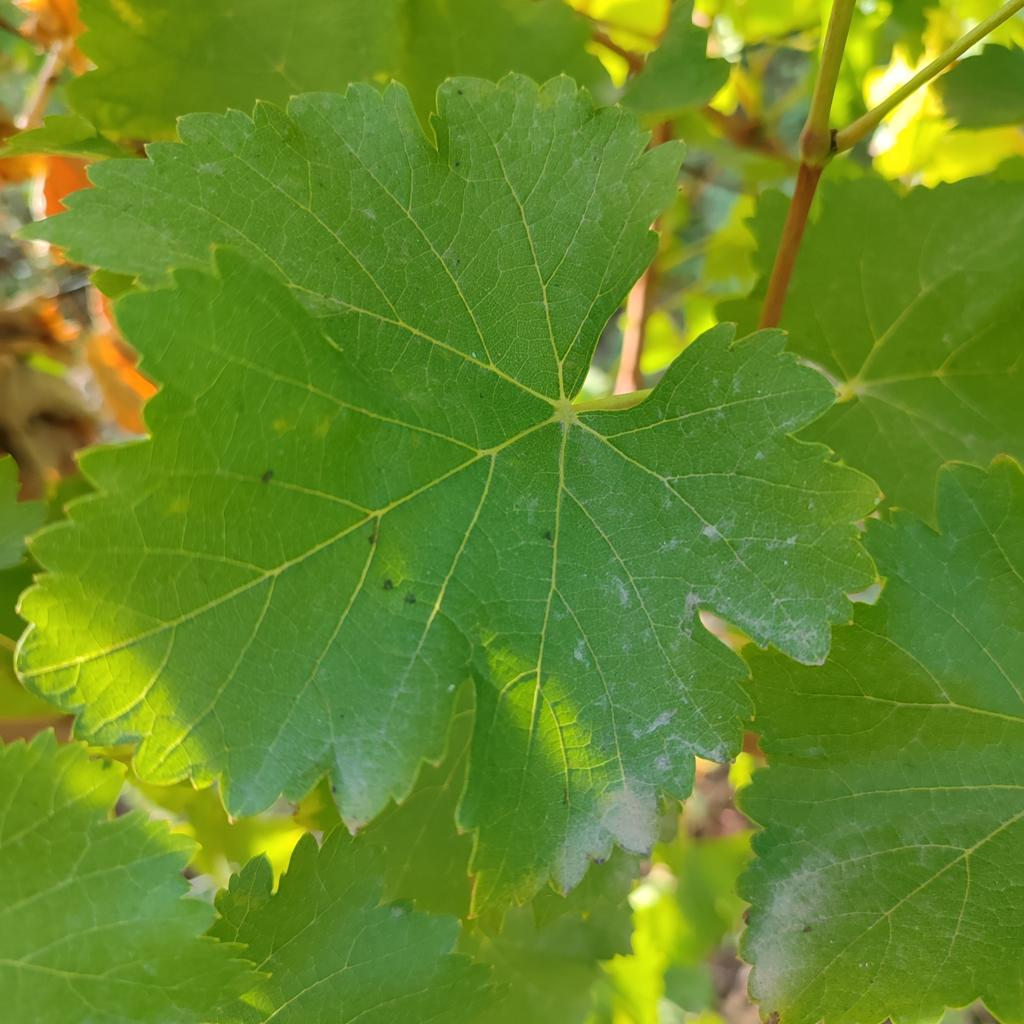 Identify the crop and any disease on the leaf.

grapevine, powdery mildew
